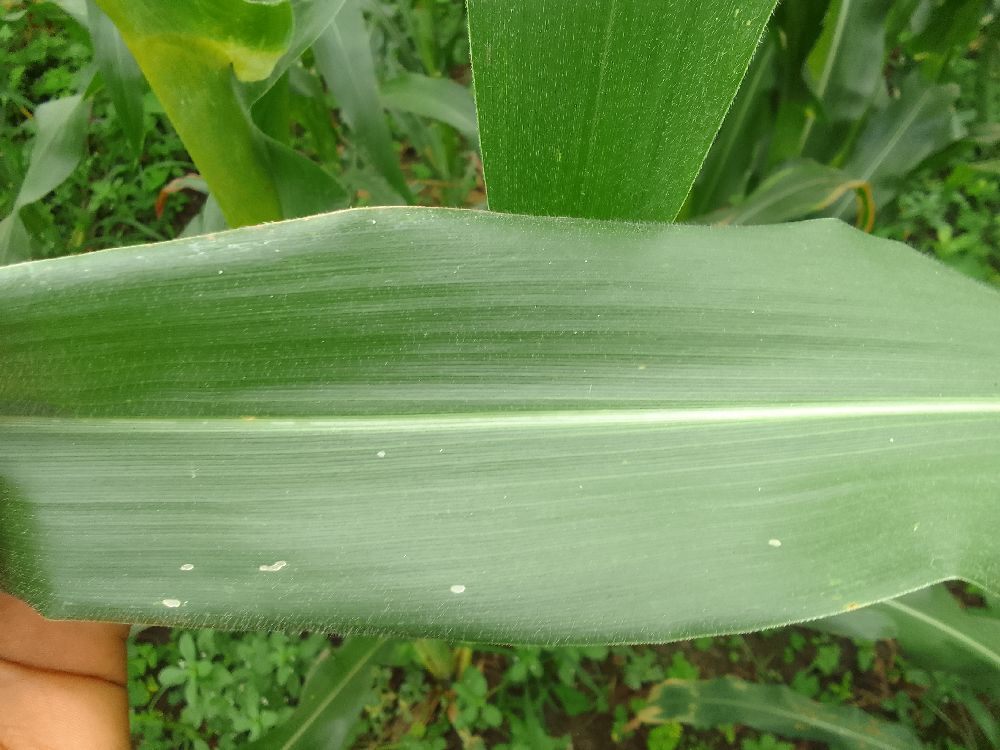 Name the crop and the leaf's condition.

maize, healthy
